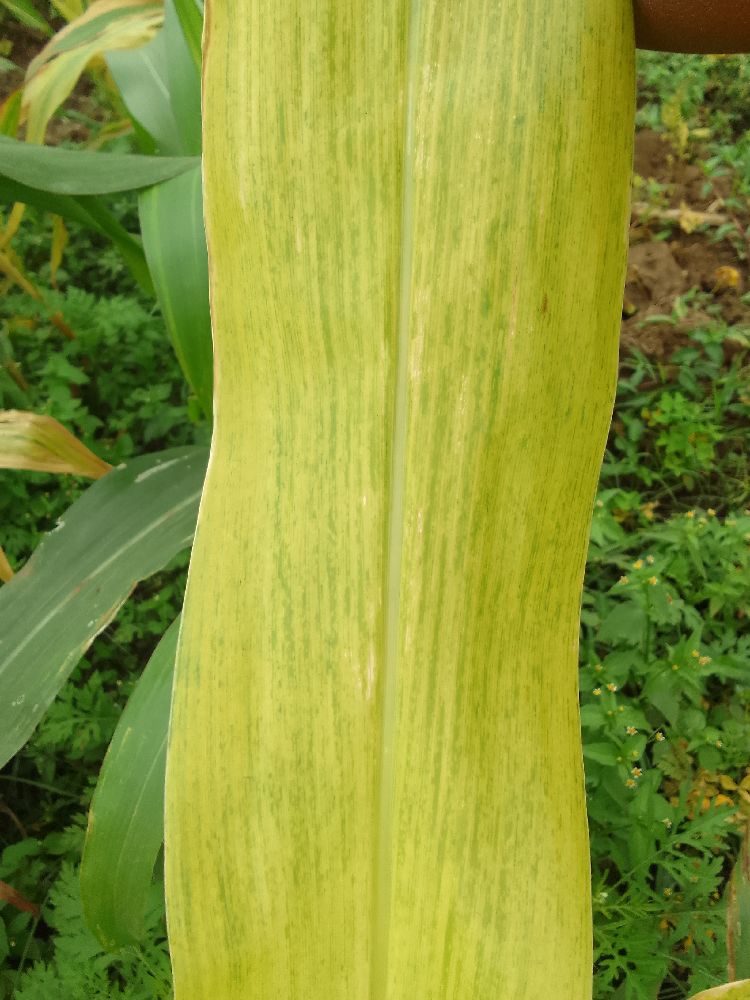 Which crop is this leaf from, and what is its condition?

maize, maize lethal necrosis
